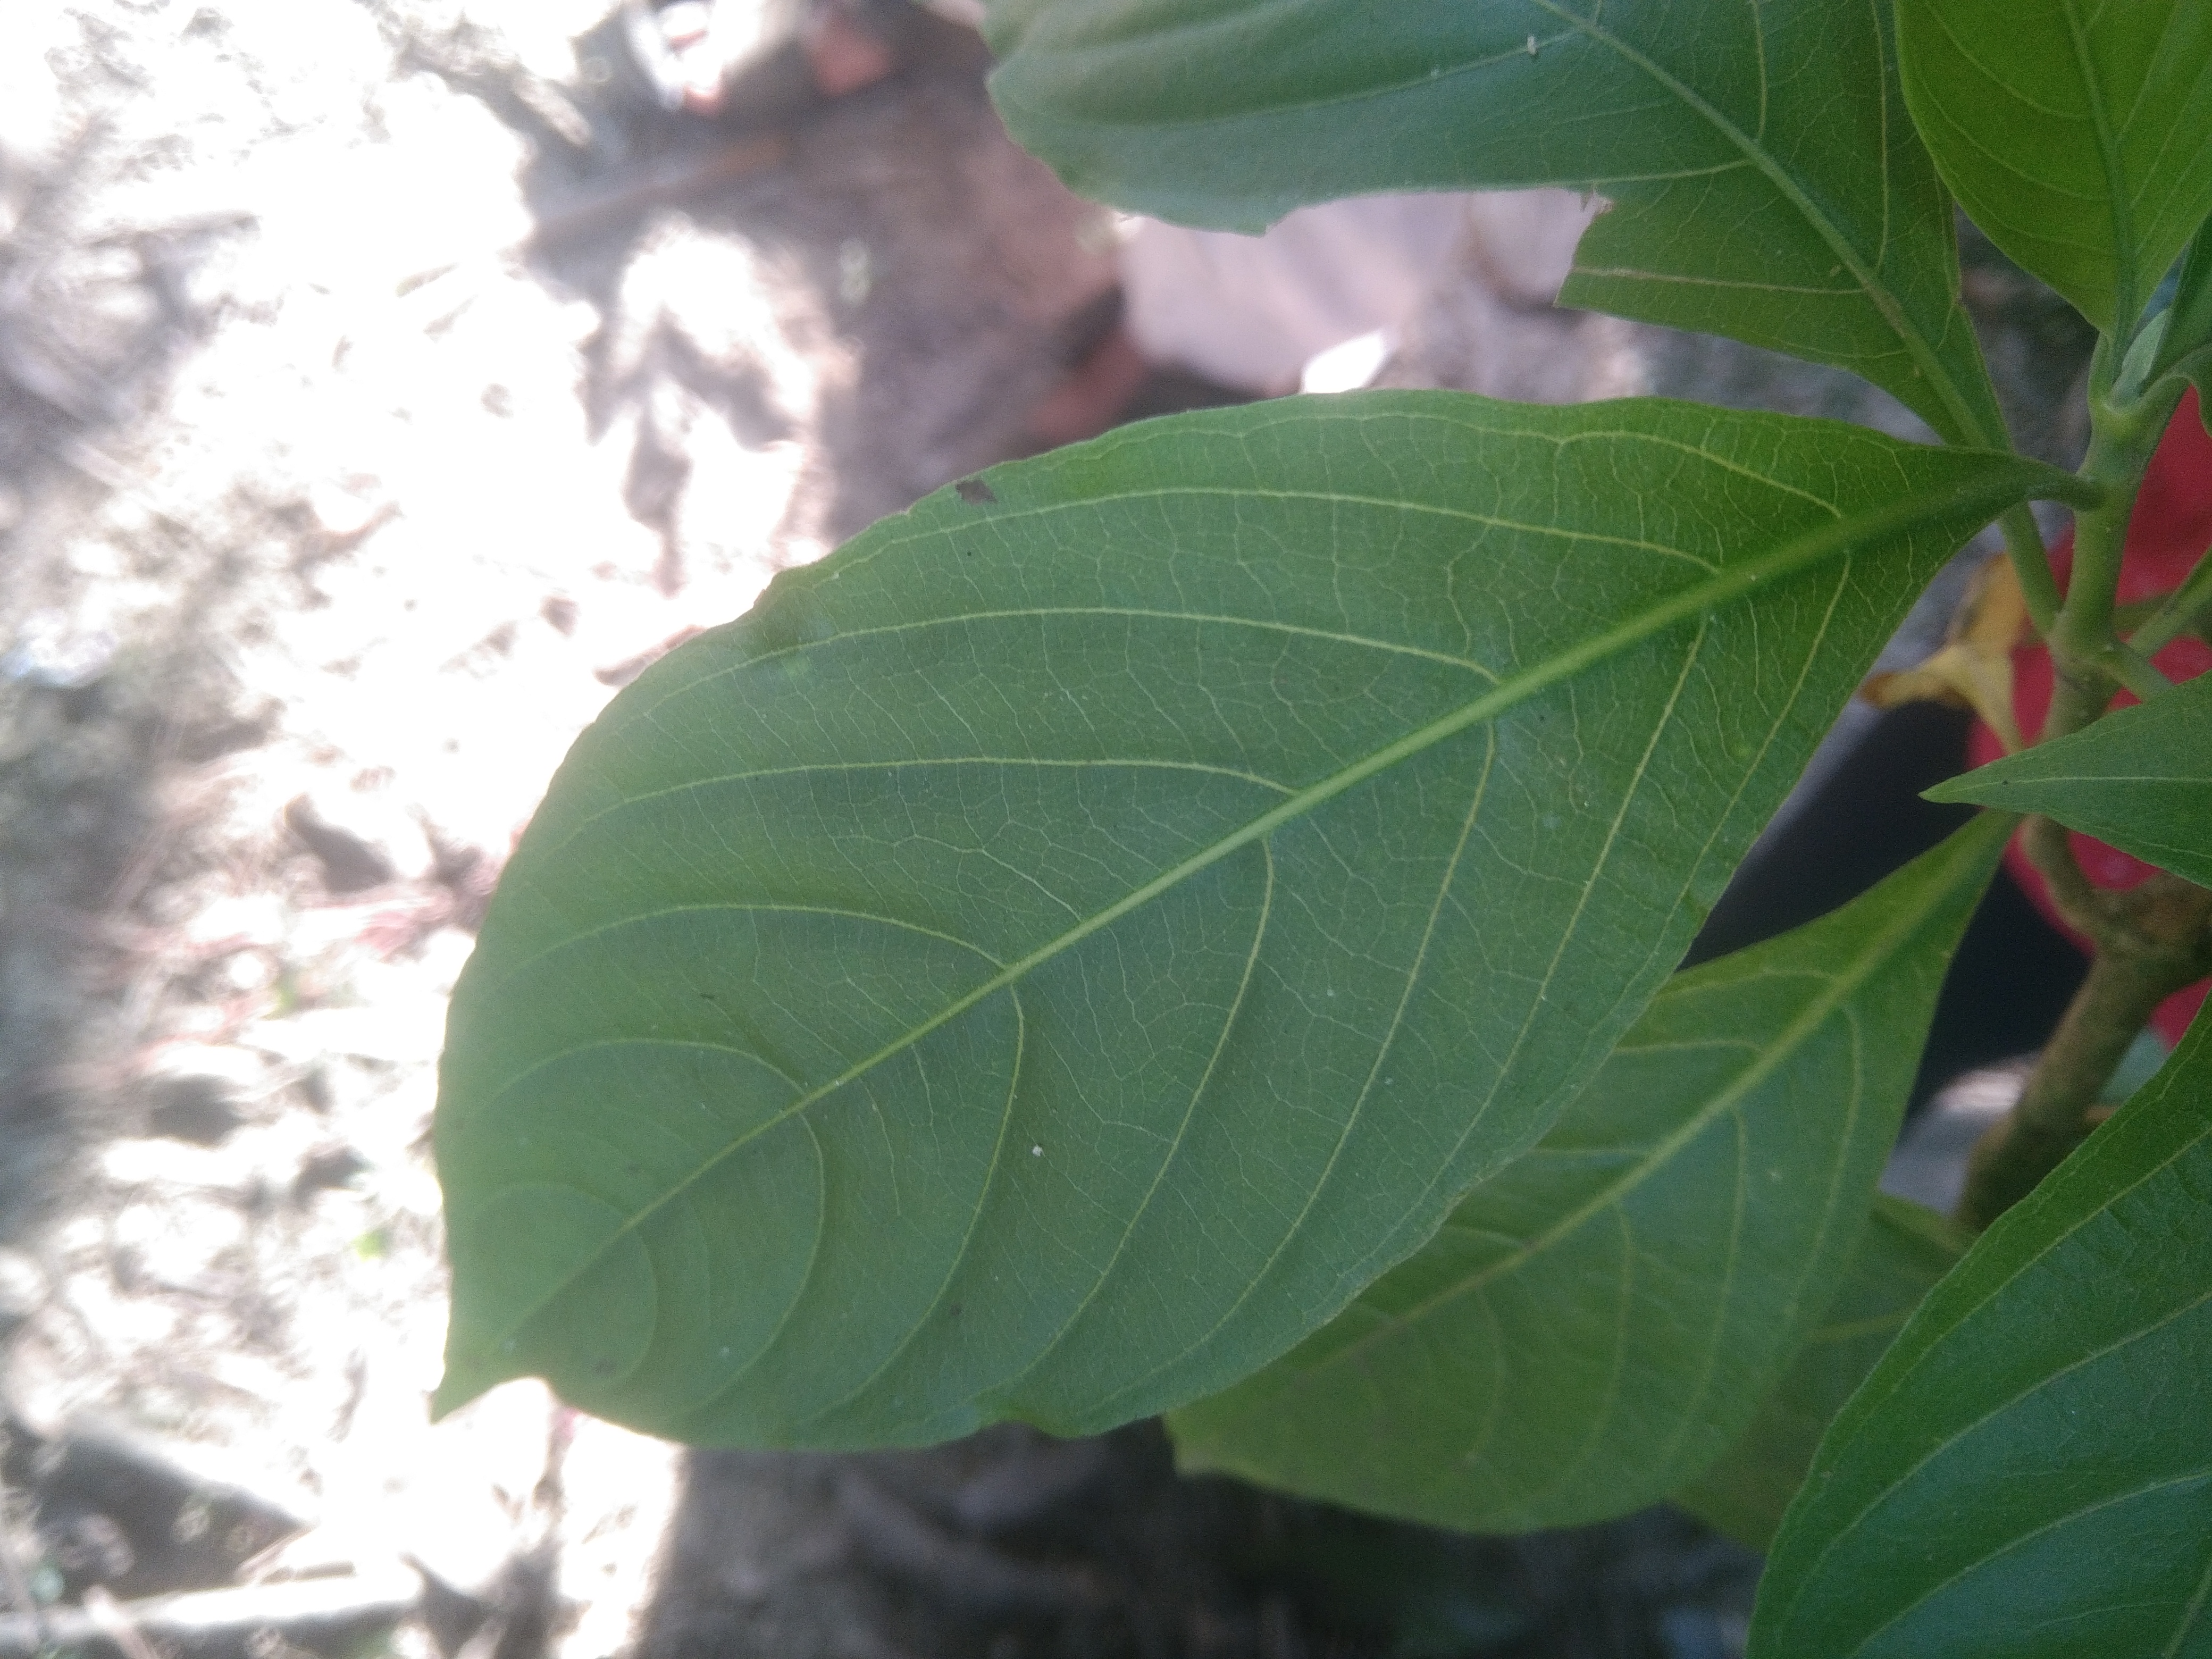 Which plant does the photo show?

vasaka
